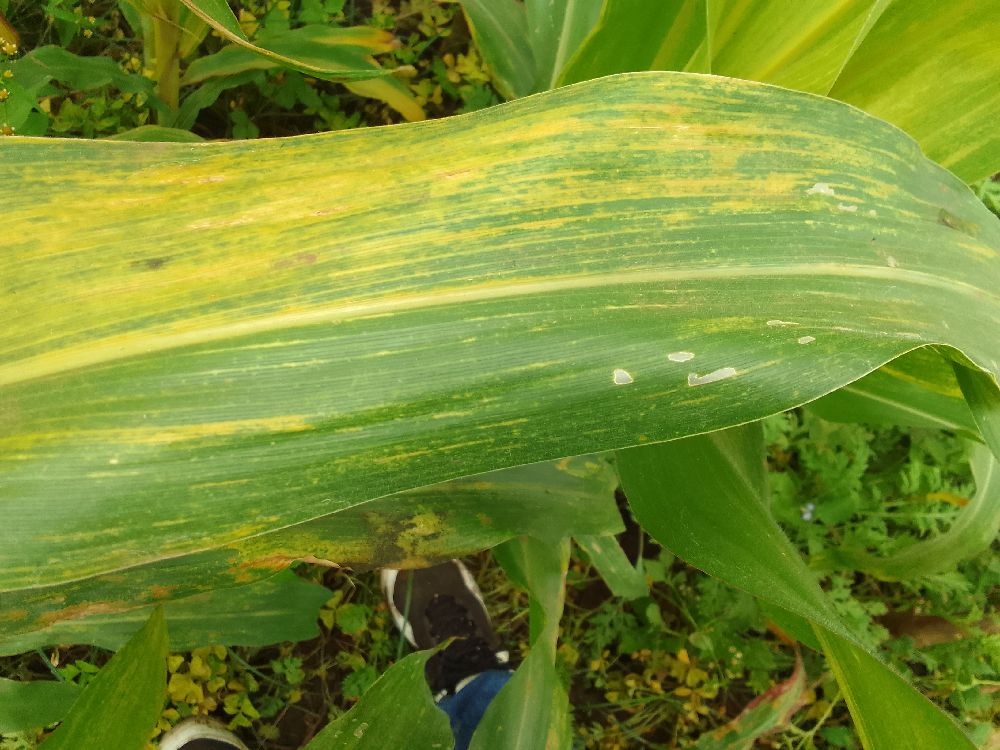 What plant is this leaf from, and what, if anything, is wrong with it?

maize, maize lethal necrosis
